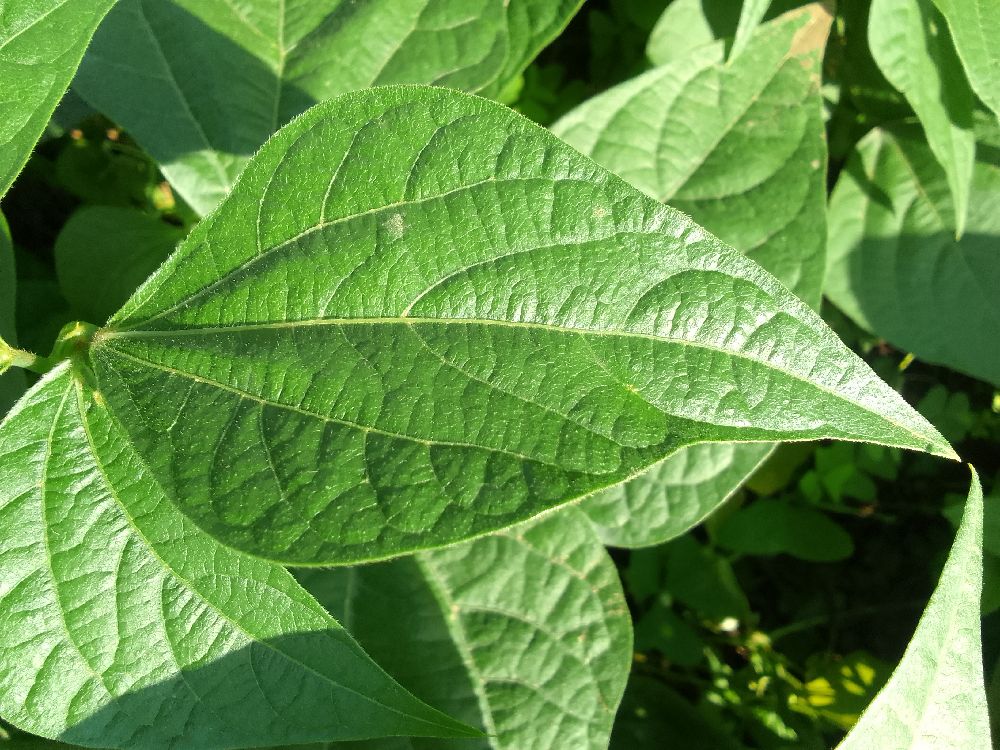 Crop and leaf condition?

common bean, healthy
